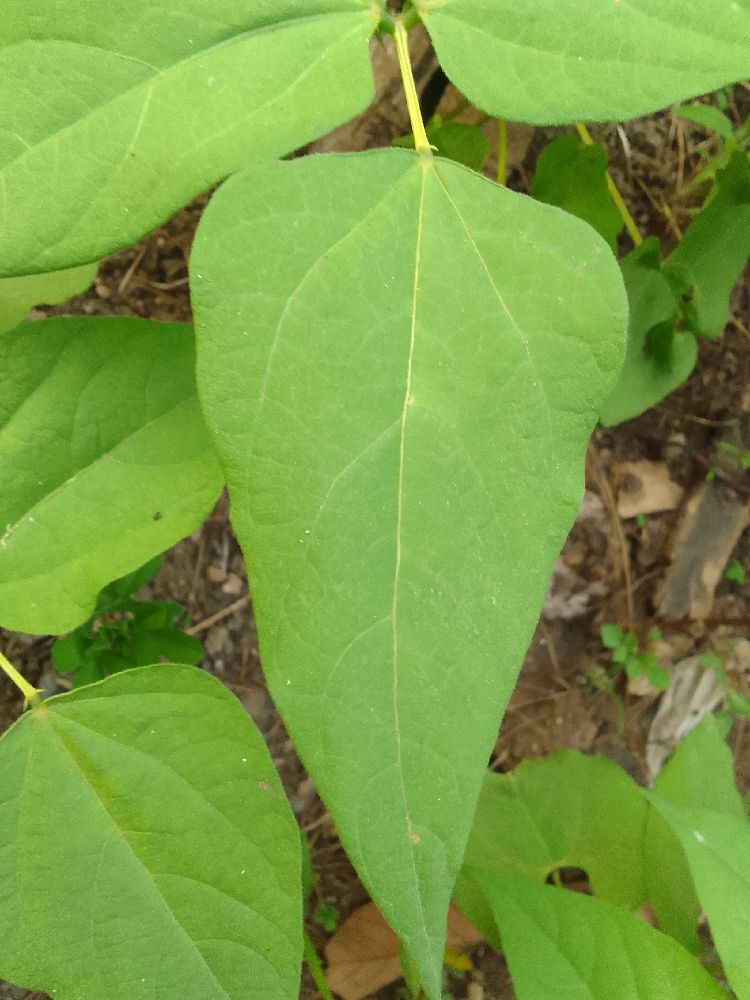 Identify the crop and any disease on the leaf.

common bean, healthy
